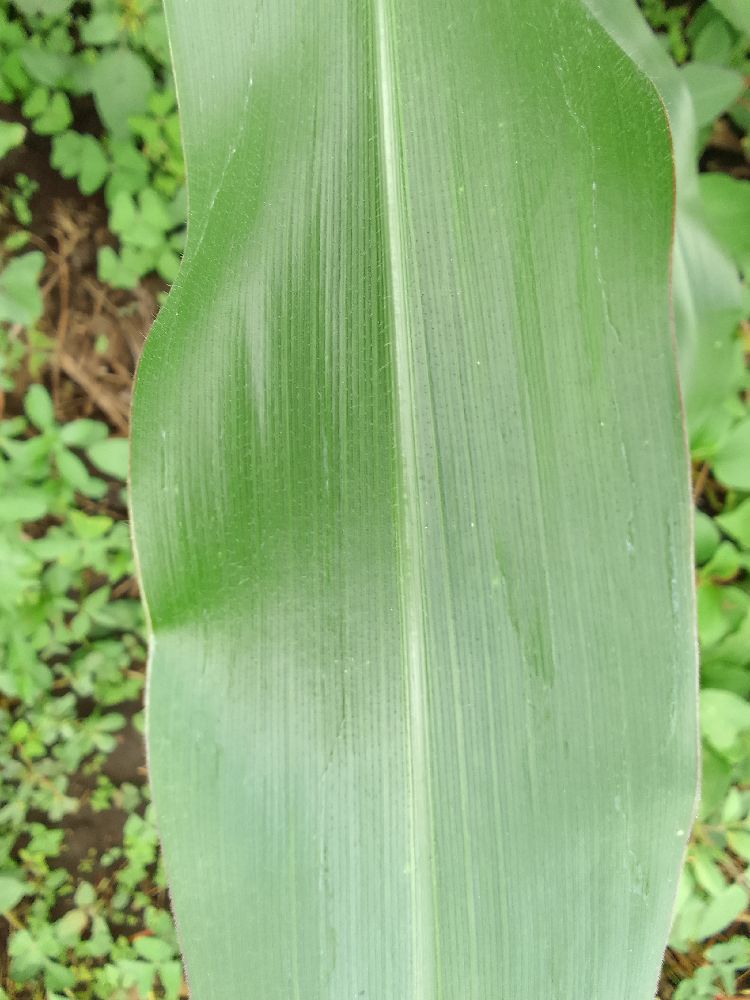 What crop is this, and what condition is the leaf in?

maize, healthy
